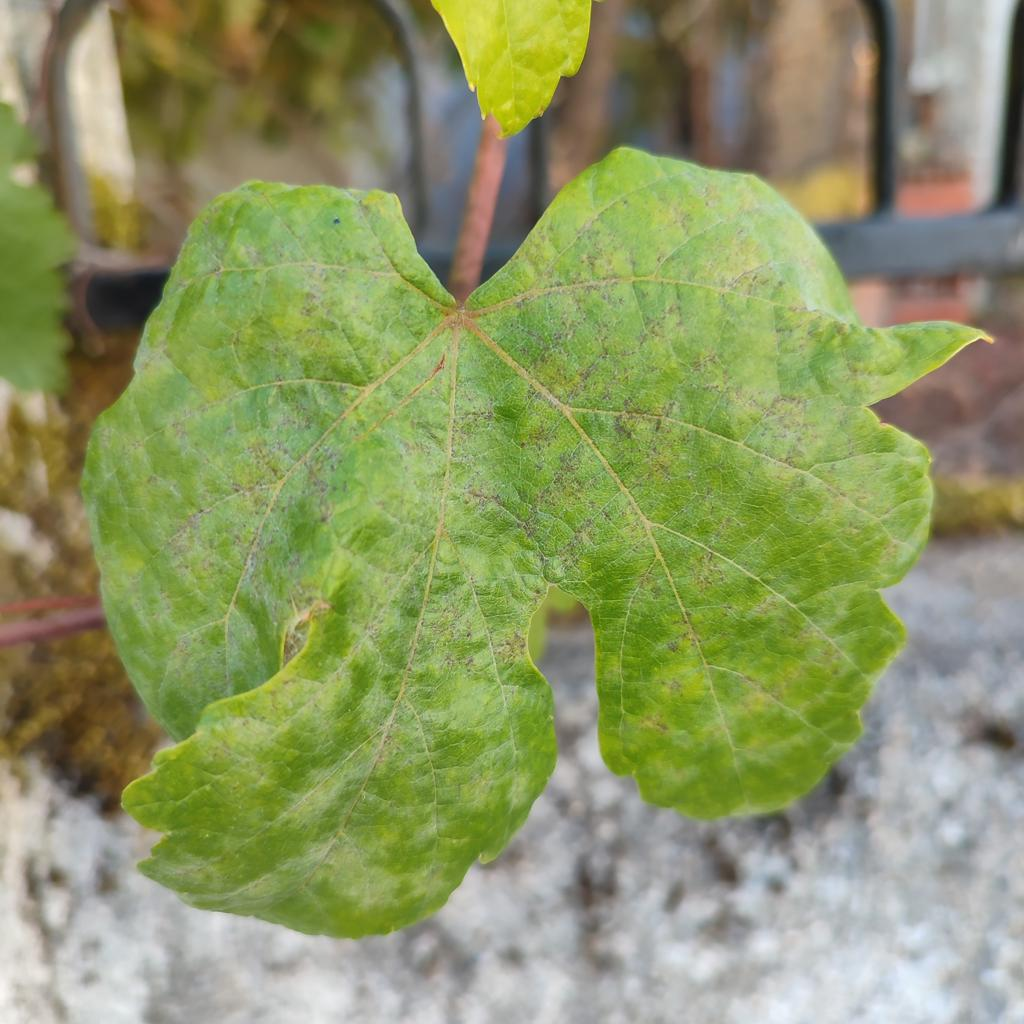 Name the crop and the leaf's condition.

grapevine, powdery mildew
